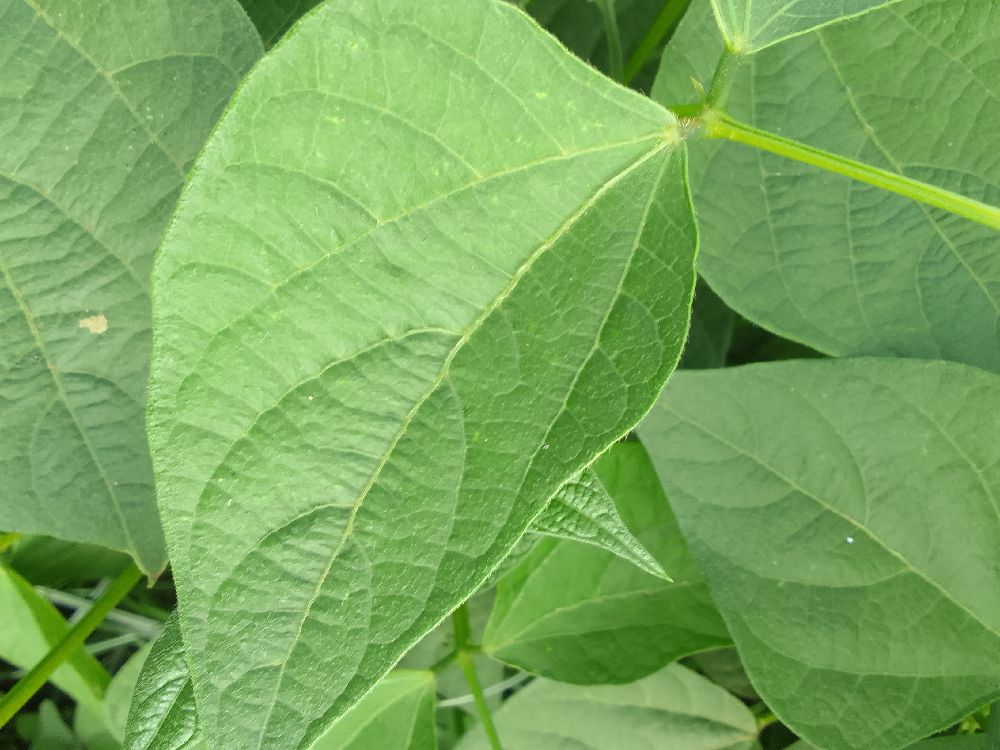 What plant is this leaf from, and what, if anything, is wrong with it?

common bean, healthy
